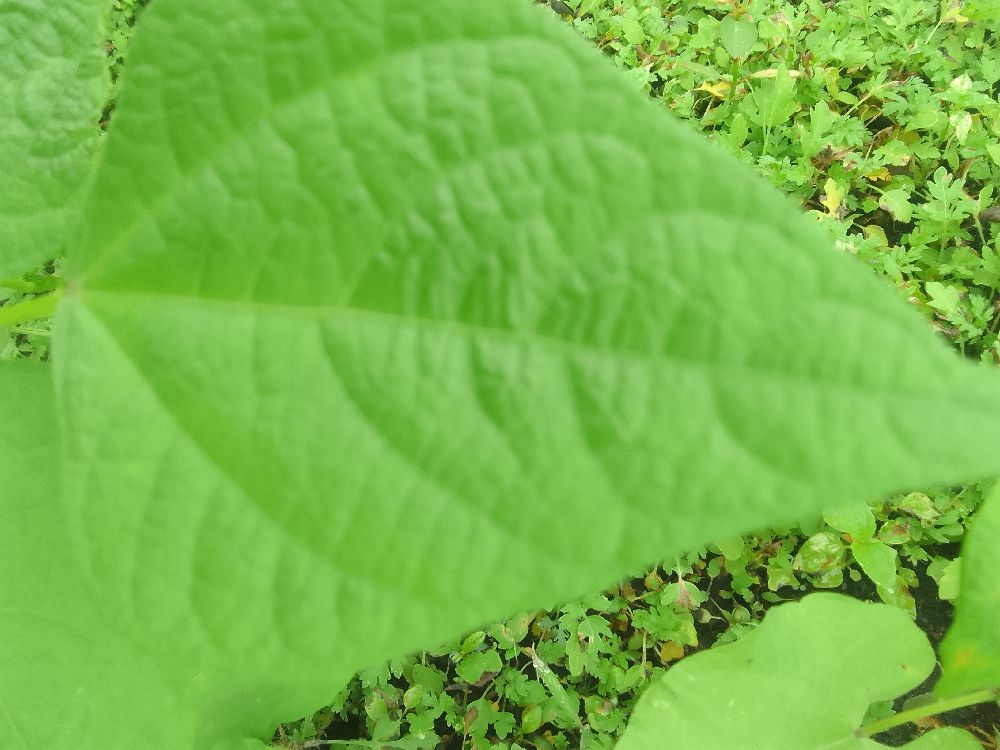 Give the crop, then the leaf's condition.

common bean, healthy
